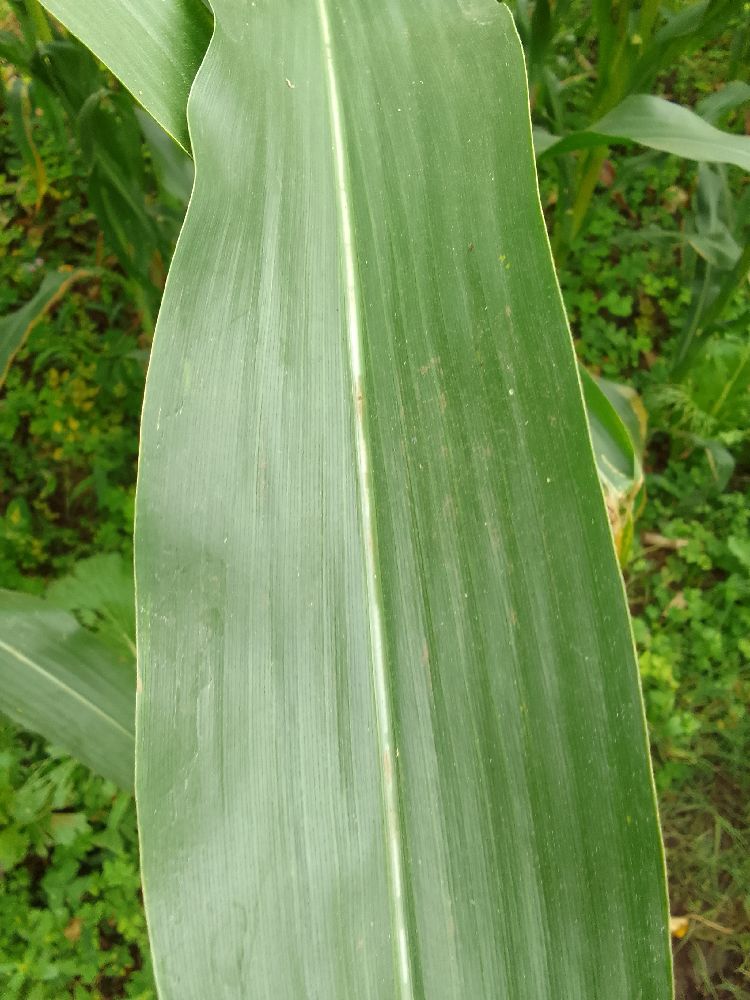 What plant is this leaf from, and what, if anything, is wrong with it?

maize, healthy
